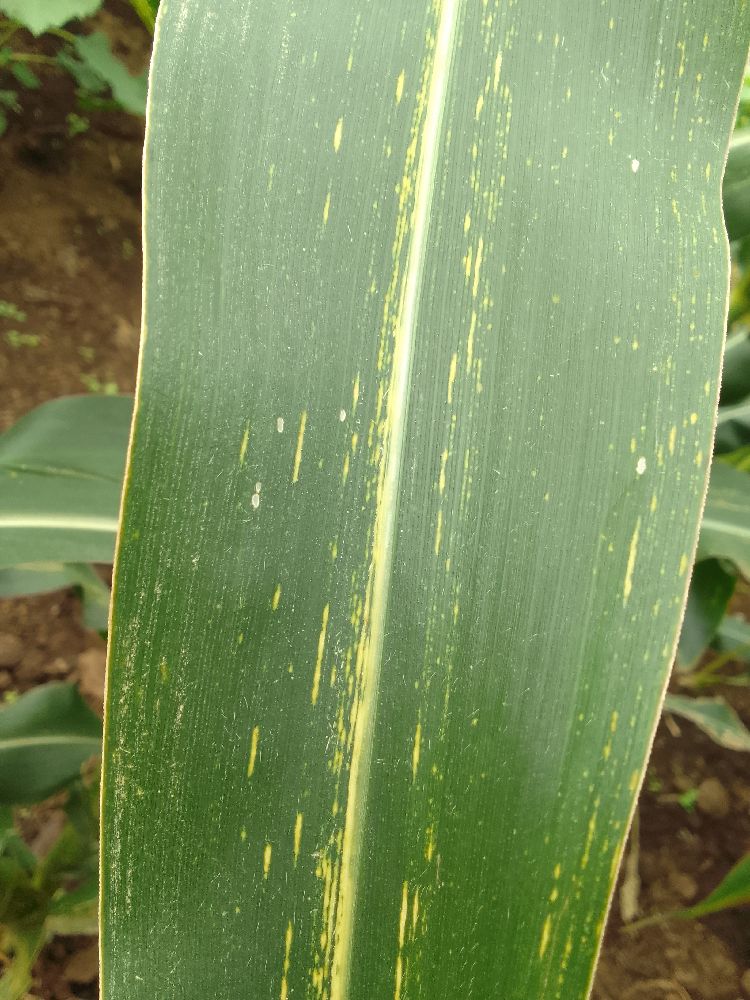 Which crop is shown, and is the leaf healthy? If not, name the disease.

maize, maize streak virus
